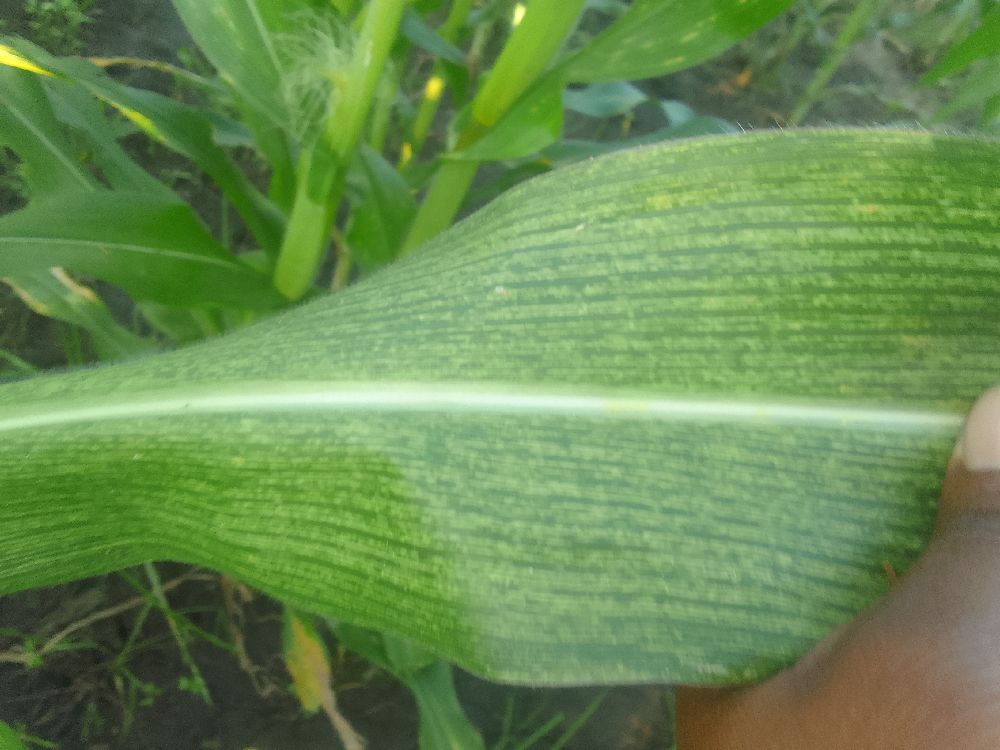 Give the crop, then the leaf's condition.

maize, maize streak virus
